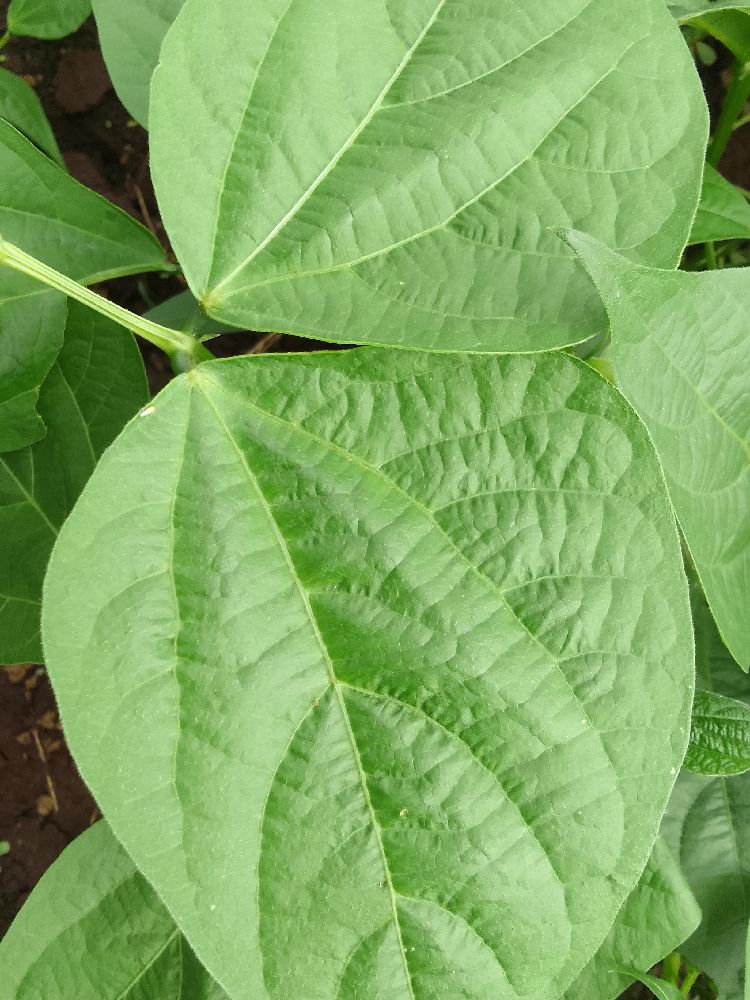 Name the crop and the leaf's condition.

common bean, healthy
